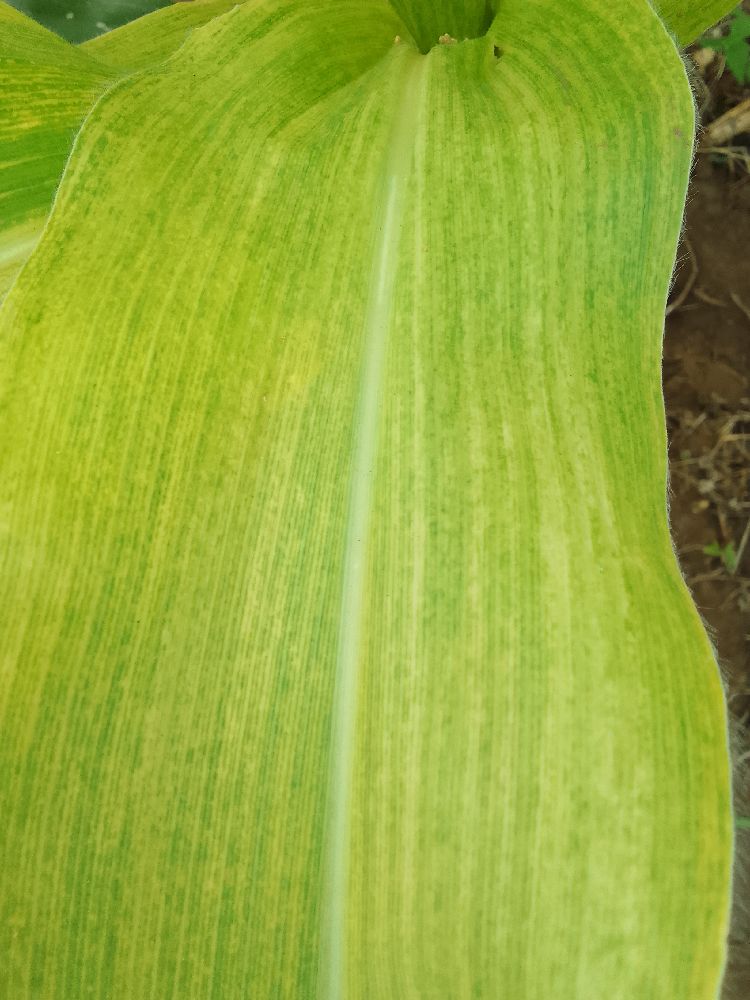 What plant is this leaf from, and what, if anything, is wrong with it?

maize, maize lethal necrosis
